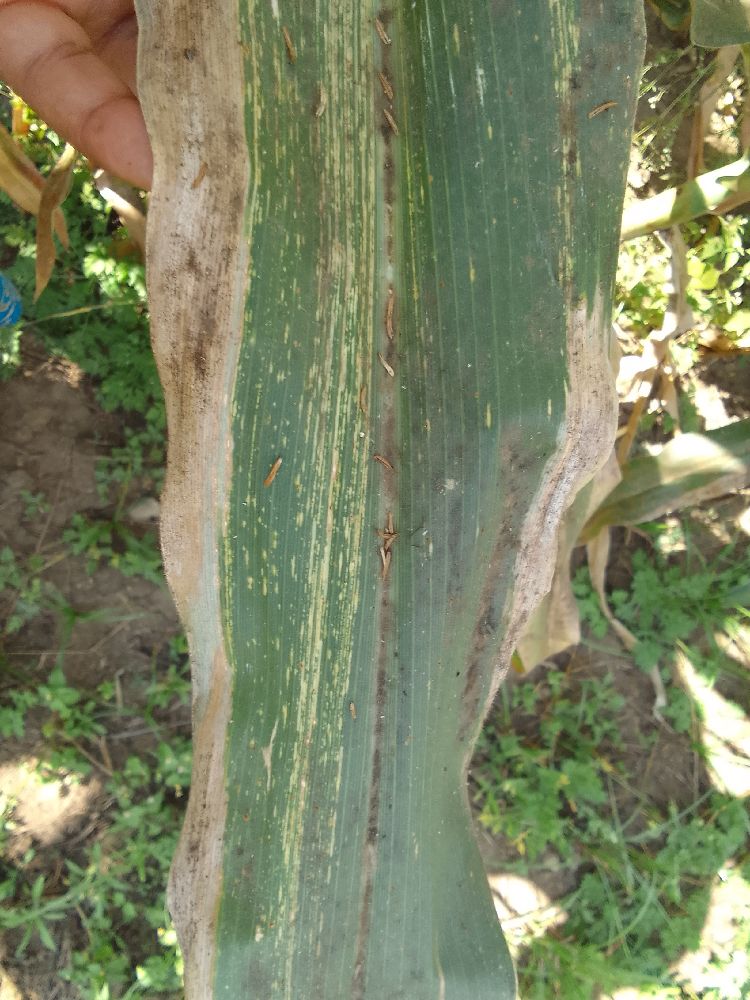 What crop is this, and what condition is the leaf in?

maize, maize streak virus
